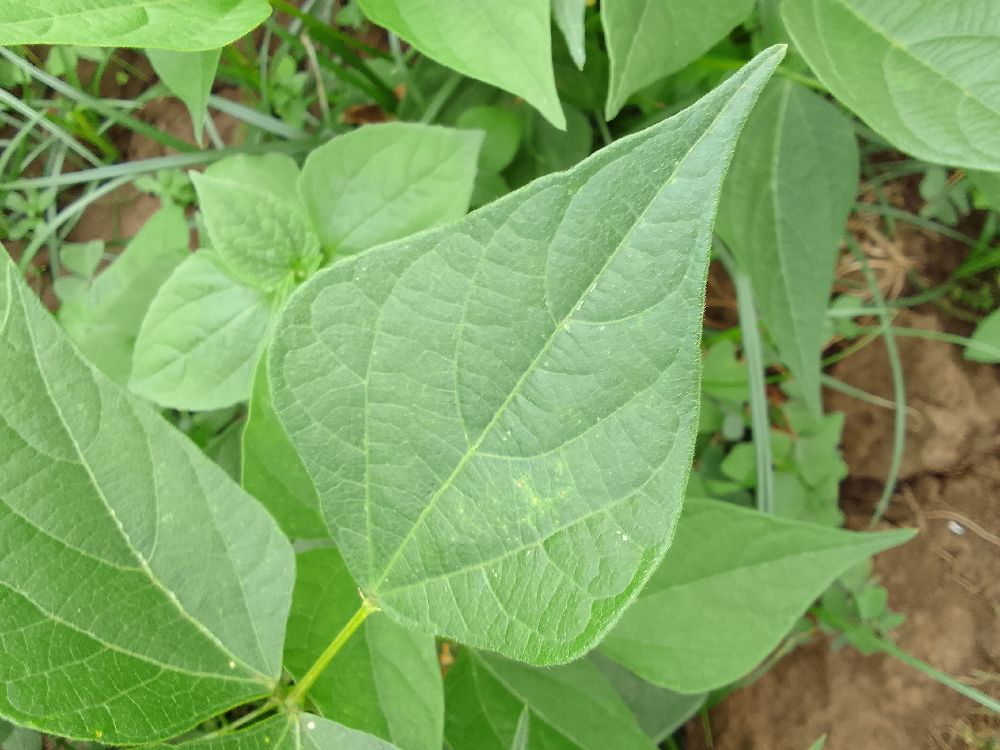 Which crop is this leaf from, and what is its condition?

common bean, healthy
